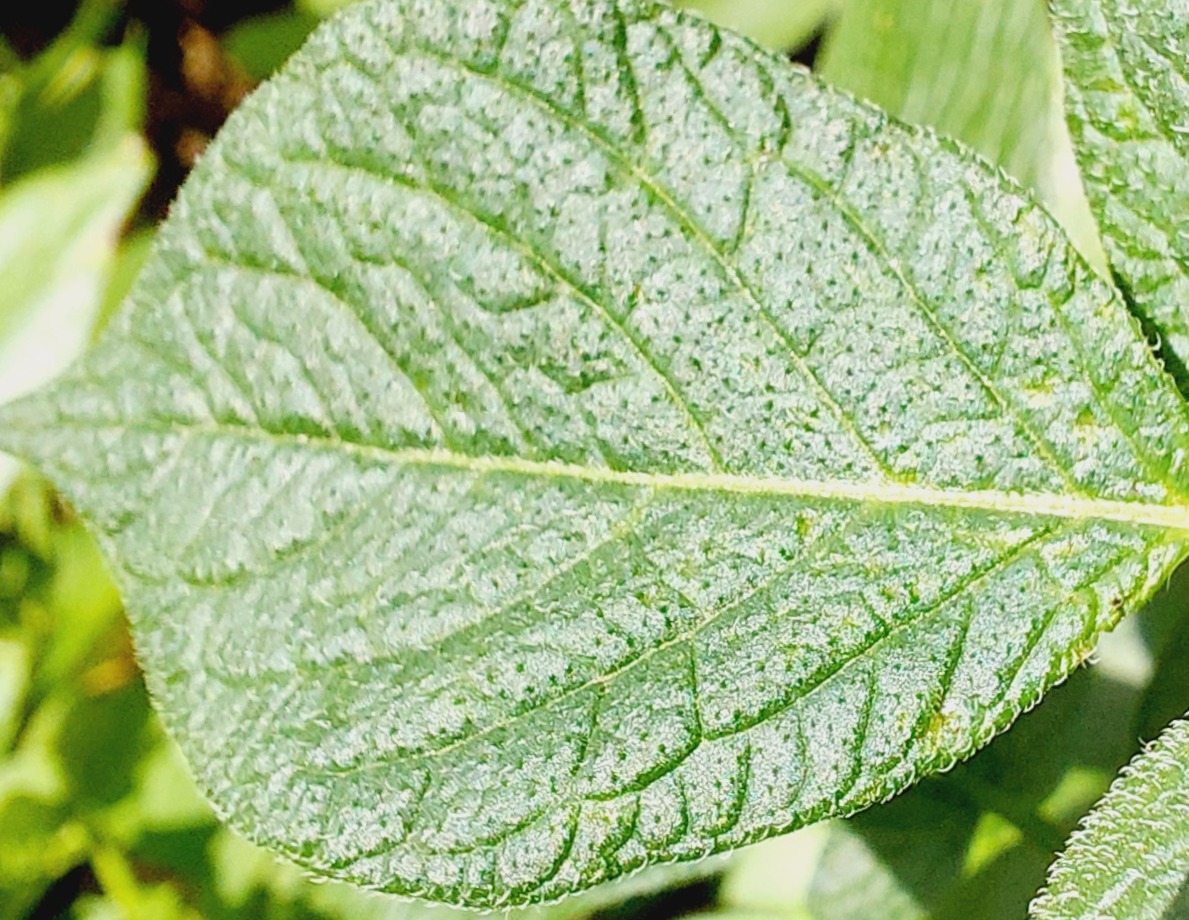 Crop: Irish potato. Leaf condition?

healthy
